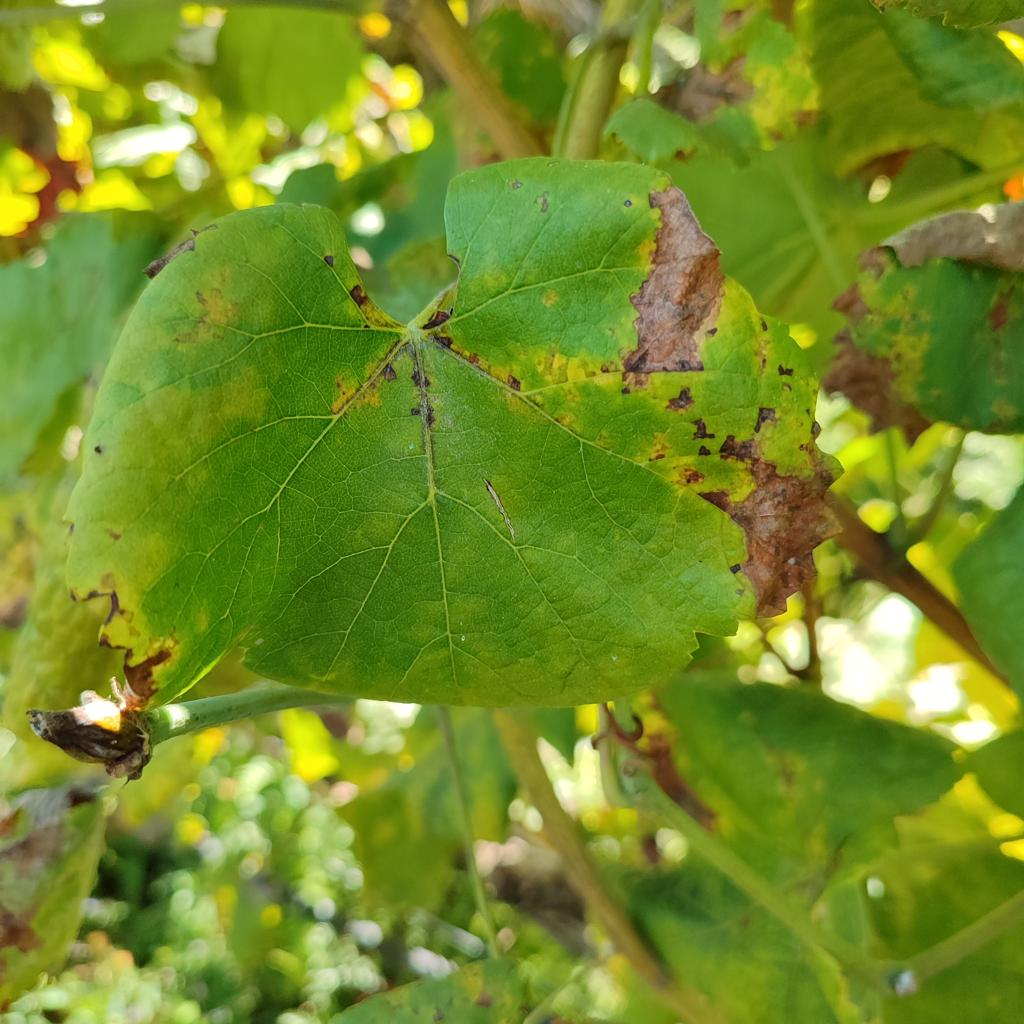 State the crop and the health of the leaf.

grapevine, downy mildew
